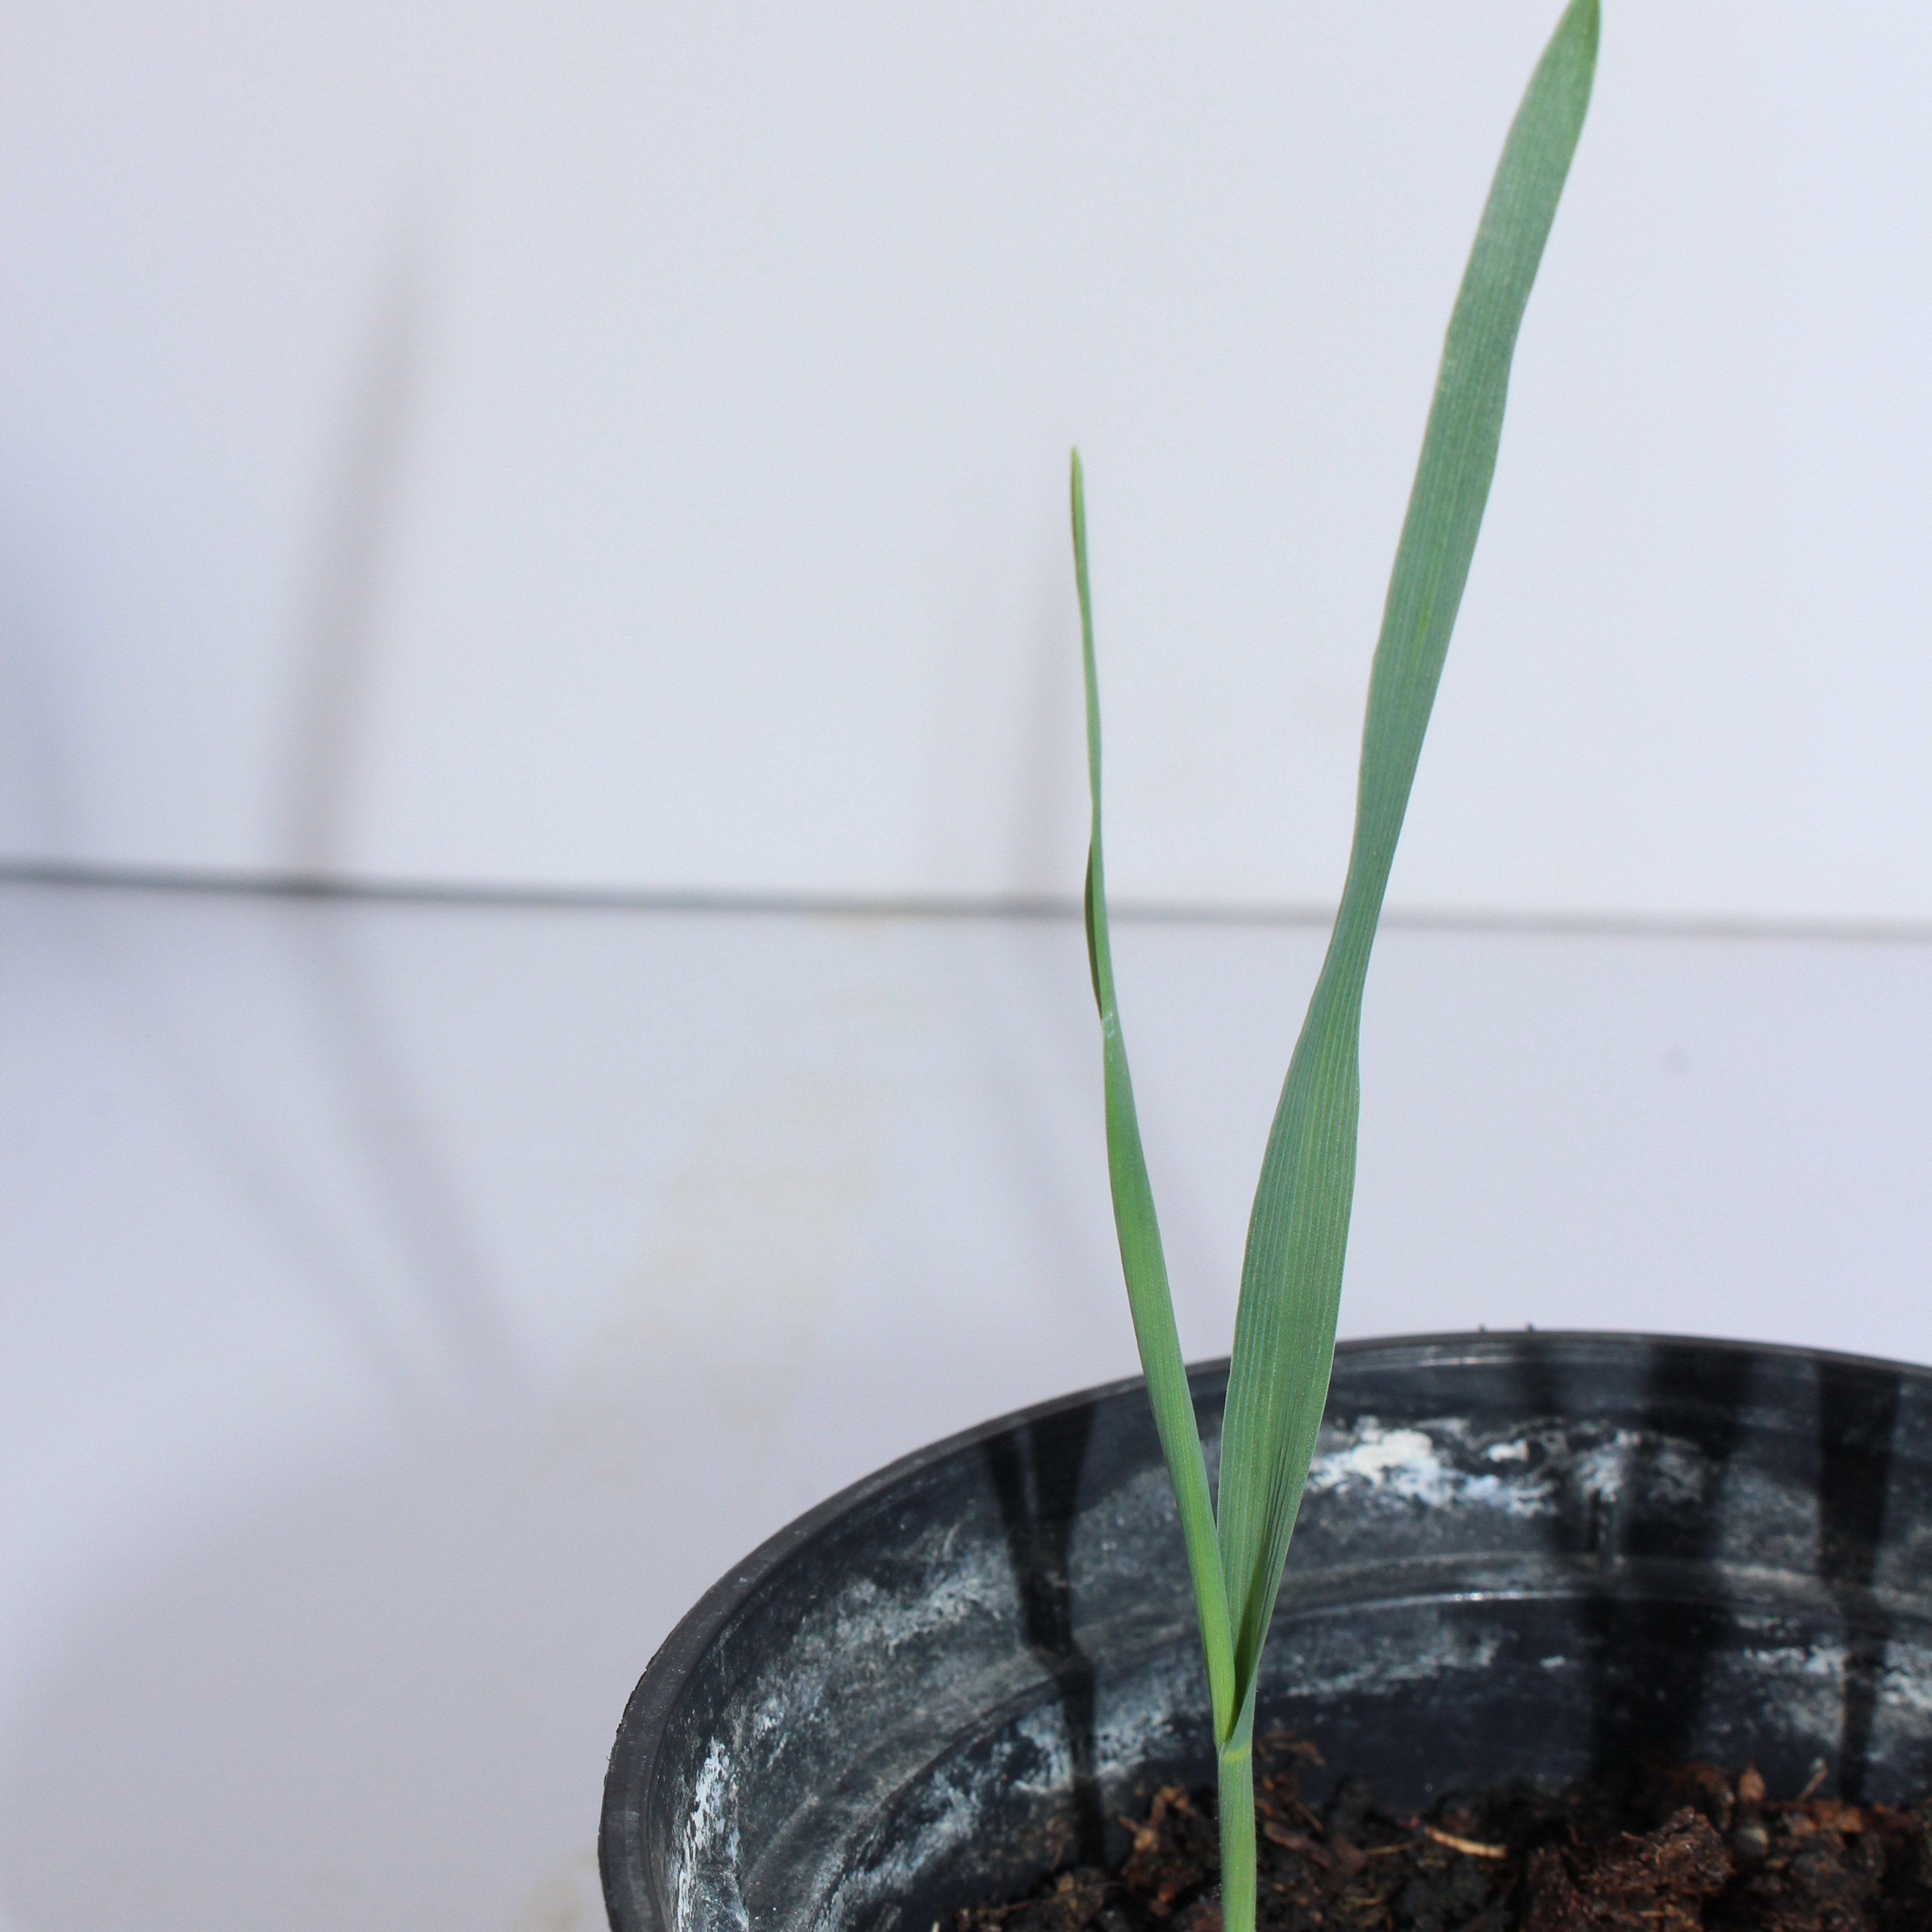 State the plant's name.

Avena sterilis
